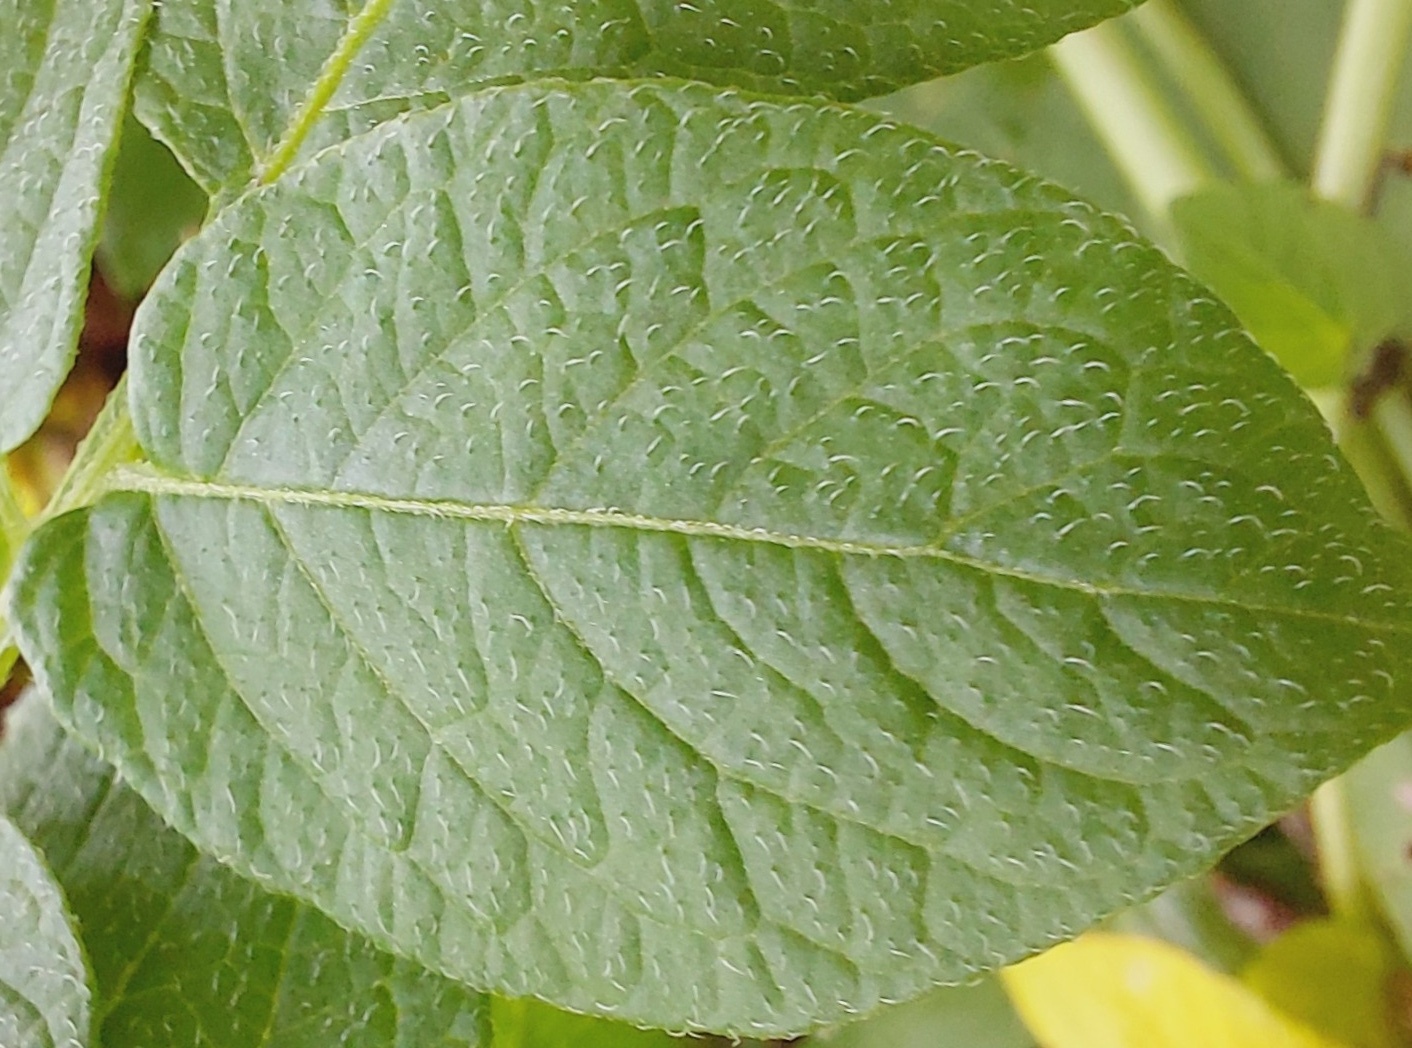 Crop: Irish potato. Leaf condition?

healthy
